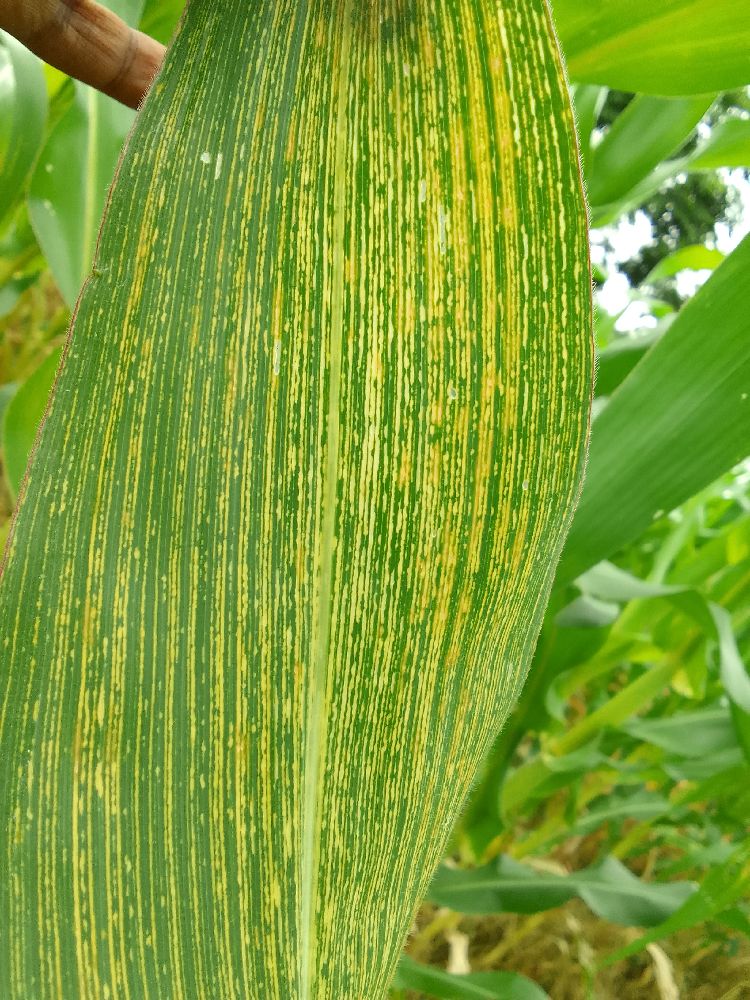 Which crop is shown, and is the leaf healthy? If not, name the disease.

maize, maize streak virus
